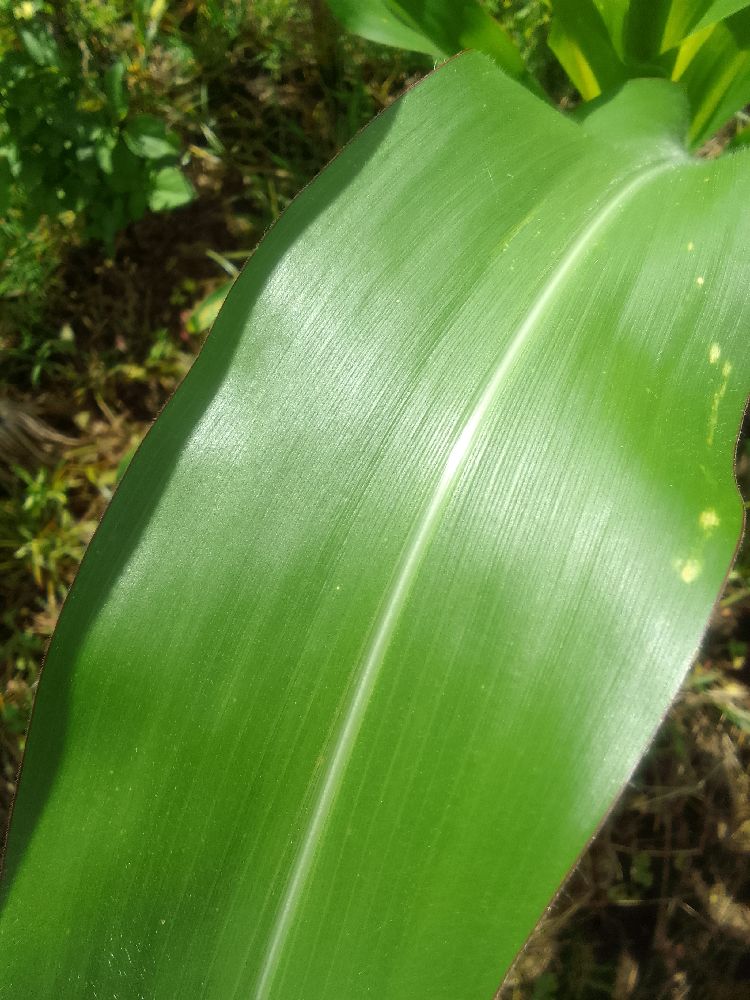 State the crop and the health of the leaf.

maize, healthy
